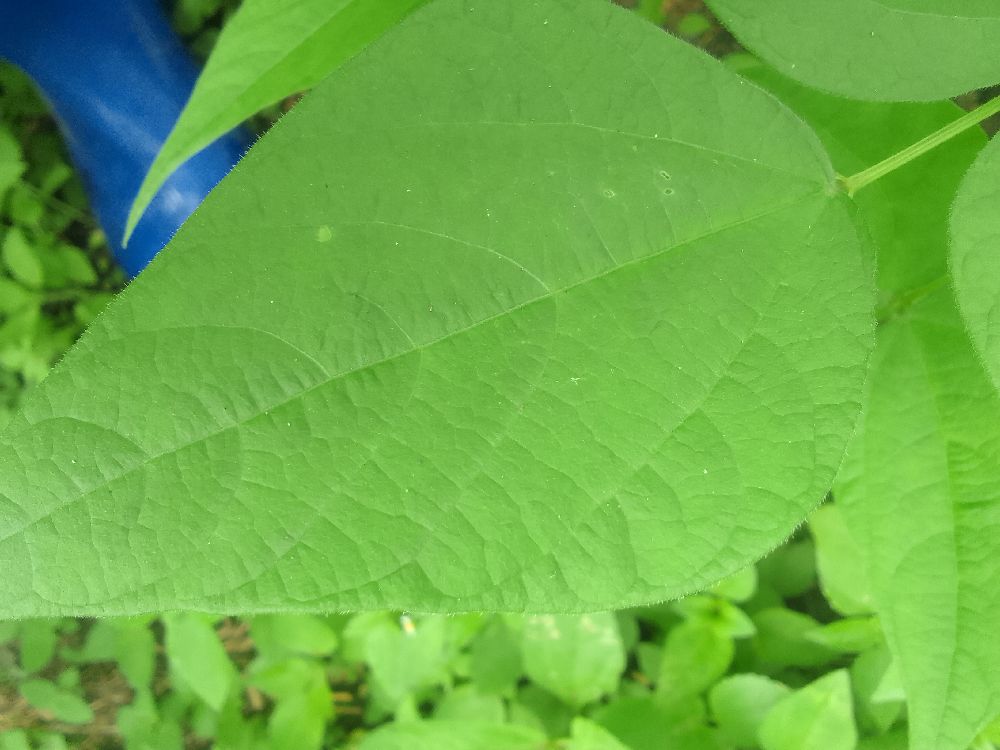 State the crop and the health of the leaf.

common bean, healthy
